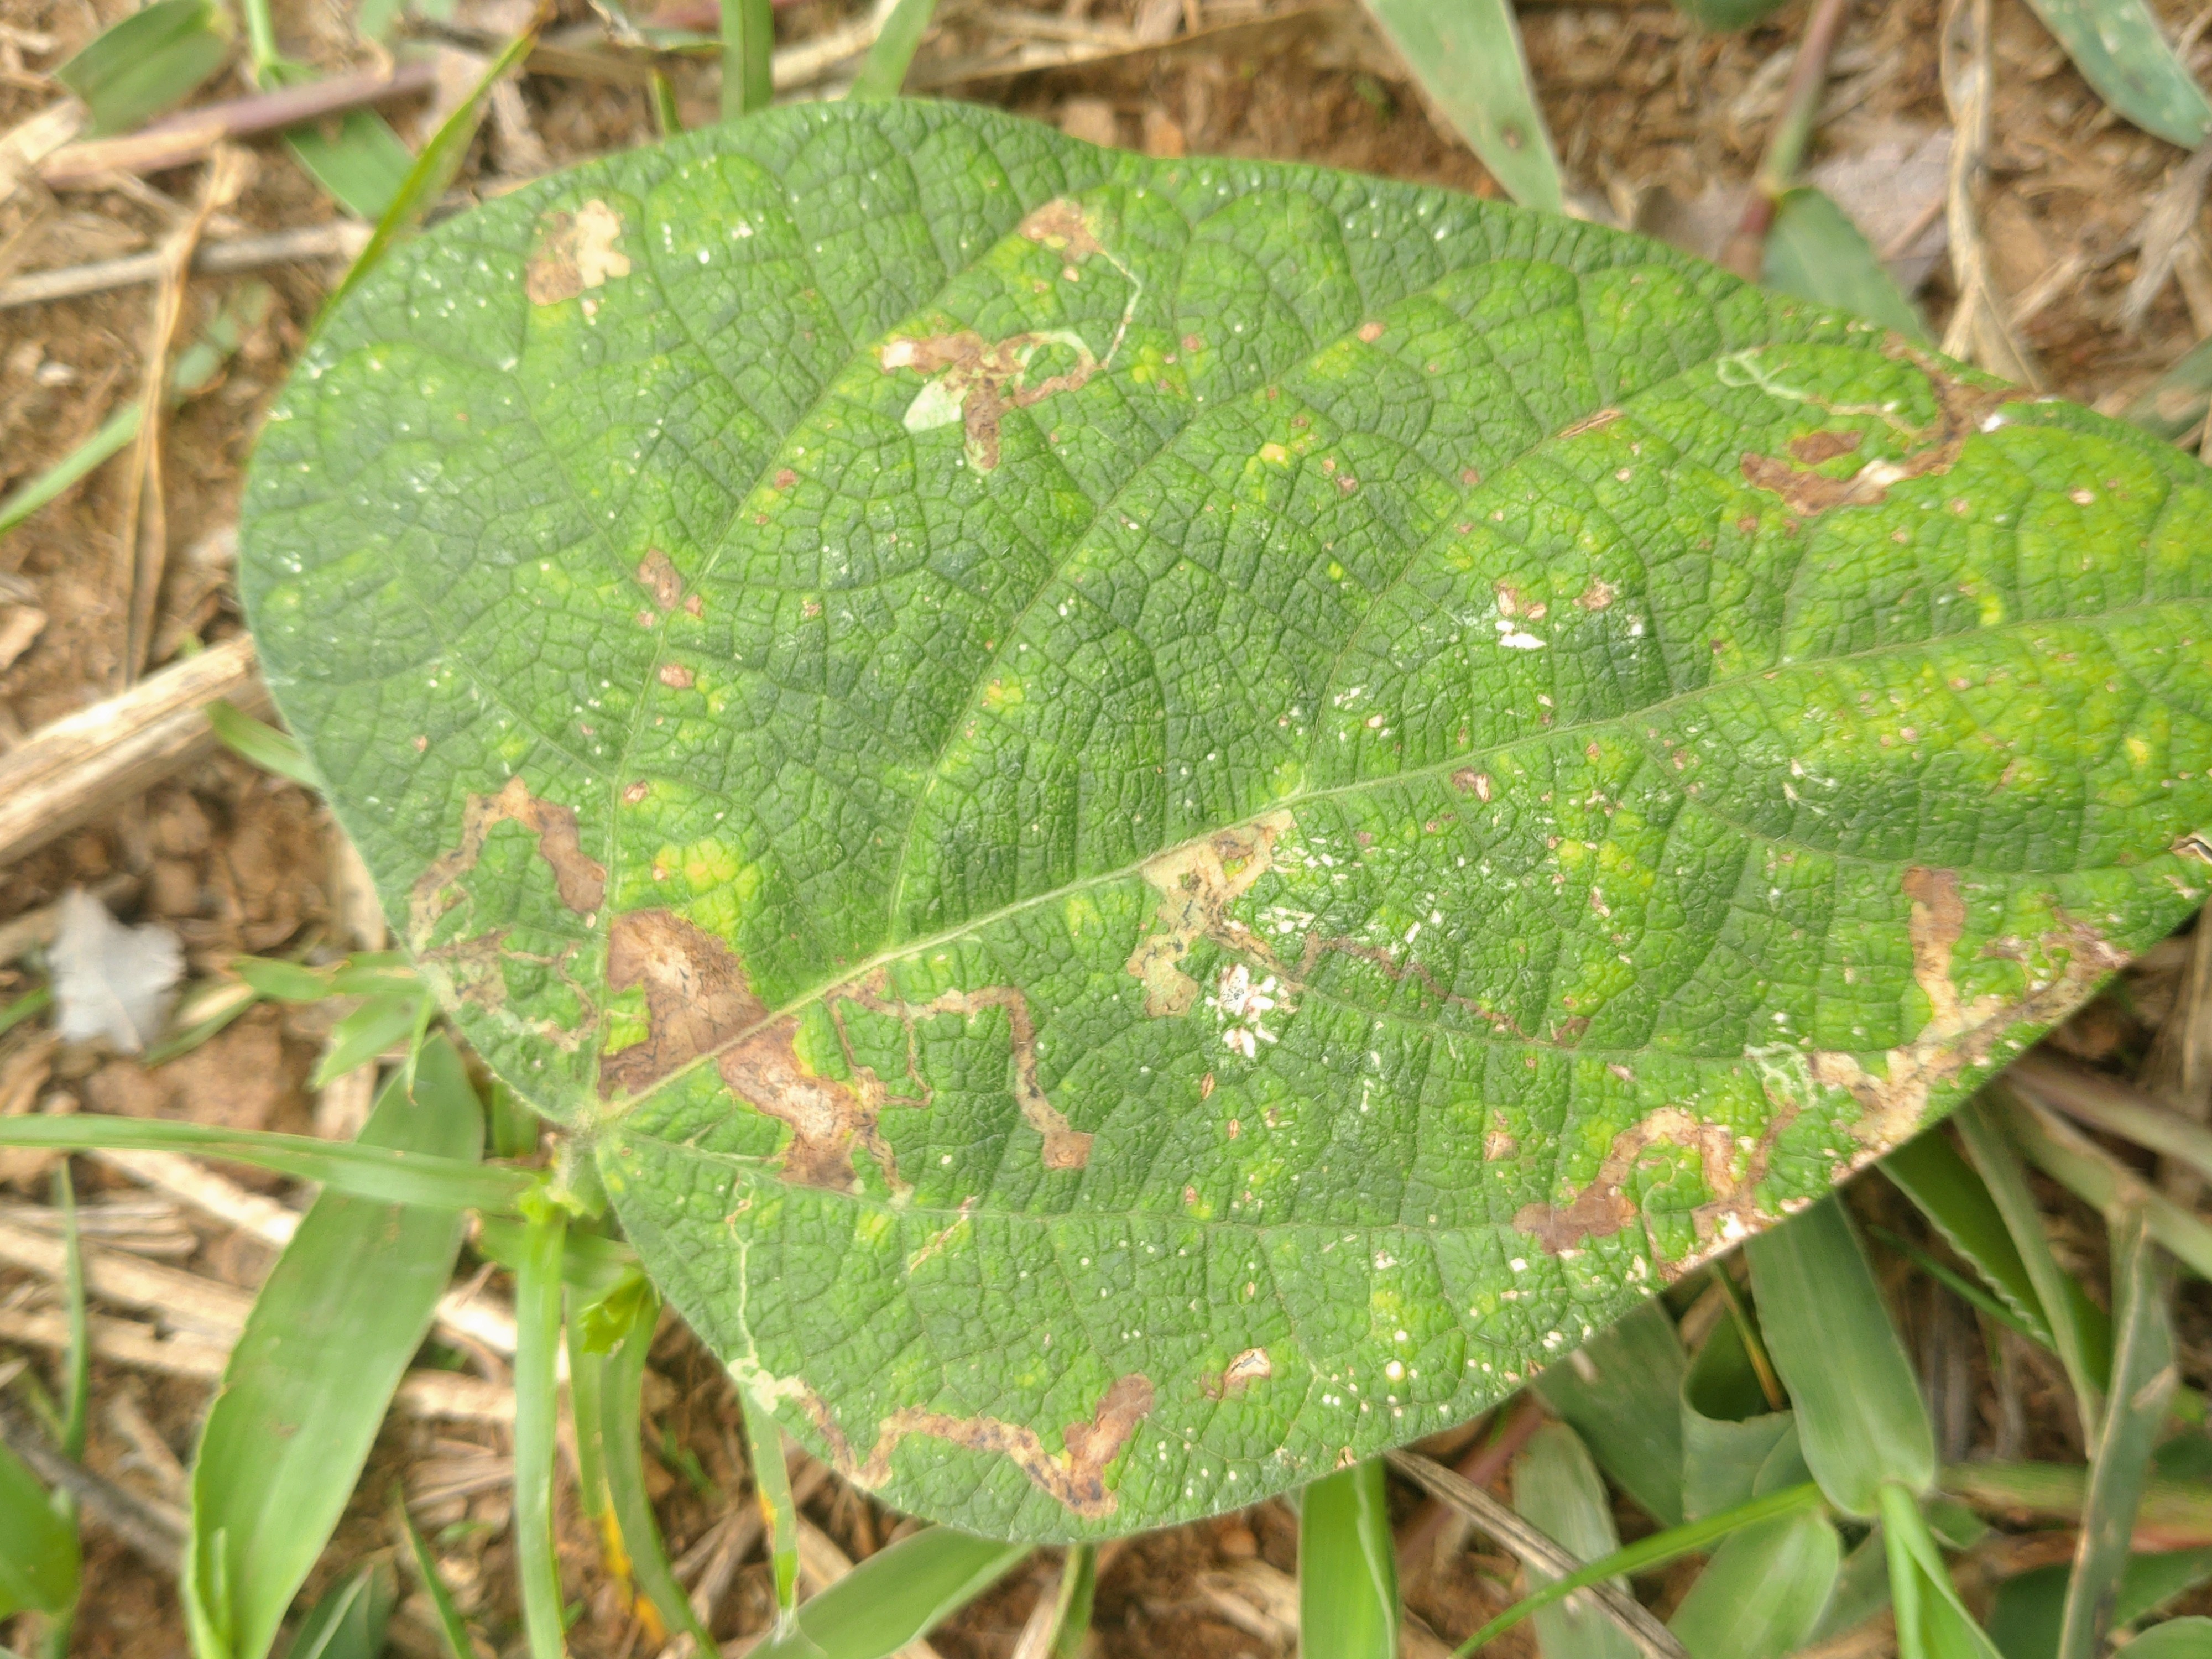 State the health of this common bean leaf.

rust
